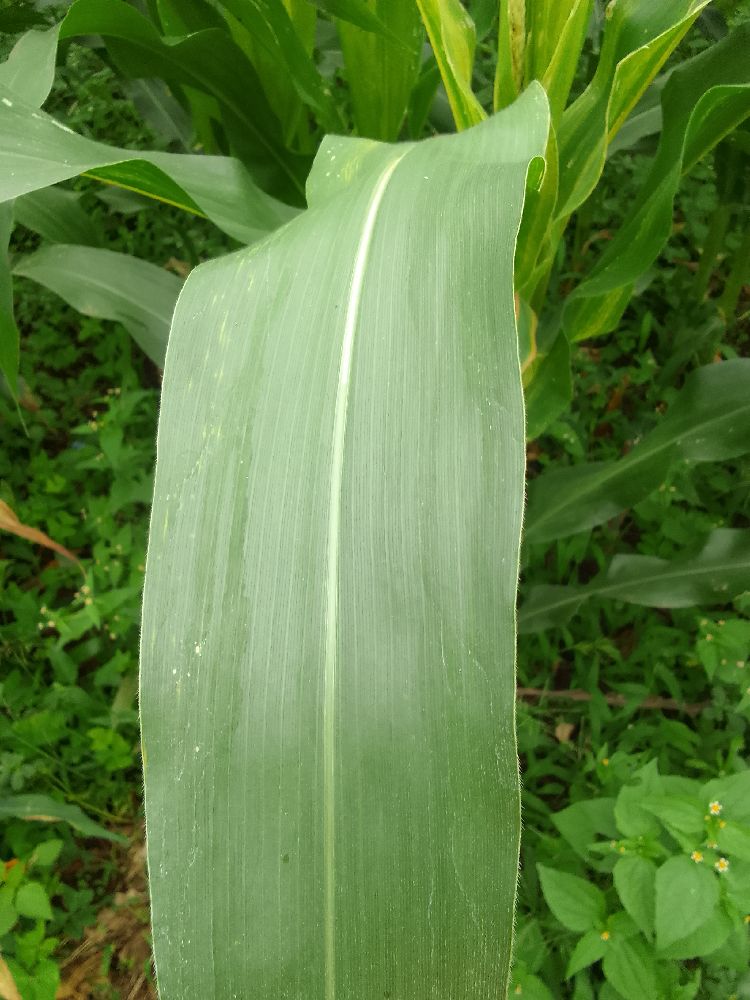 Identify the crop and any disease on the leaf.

maize, healthy
